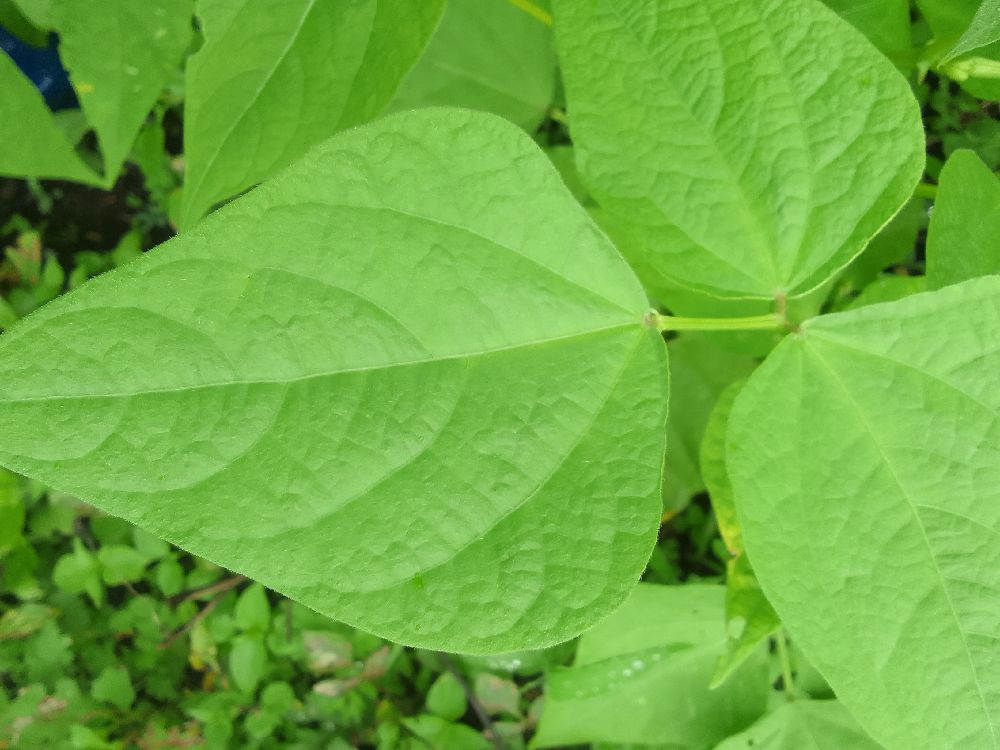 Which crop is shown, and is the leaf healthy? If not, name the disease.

common bean, healthy
